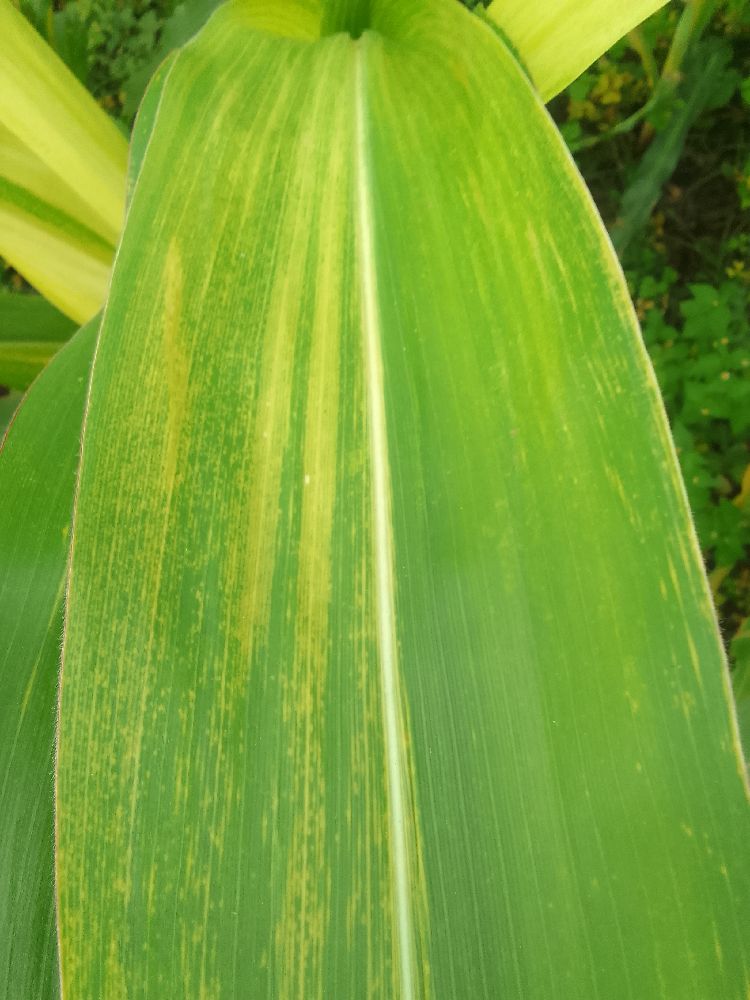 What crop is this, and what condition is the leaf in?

maize, maize lethal necrosis
